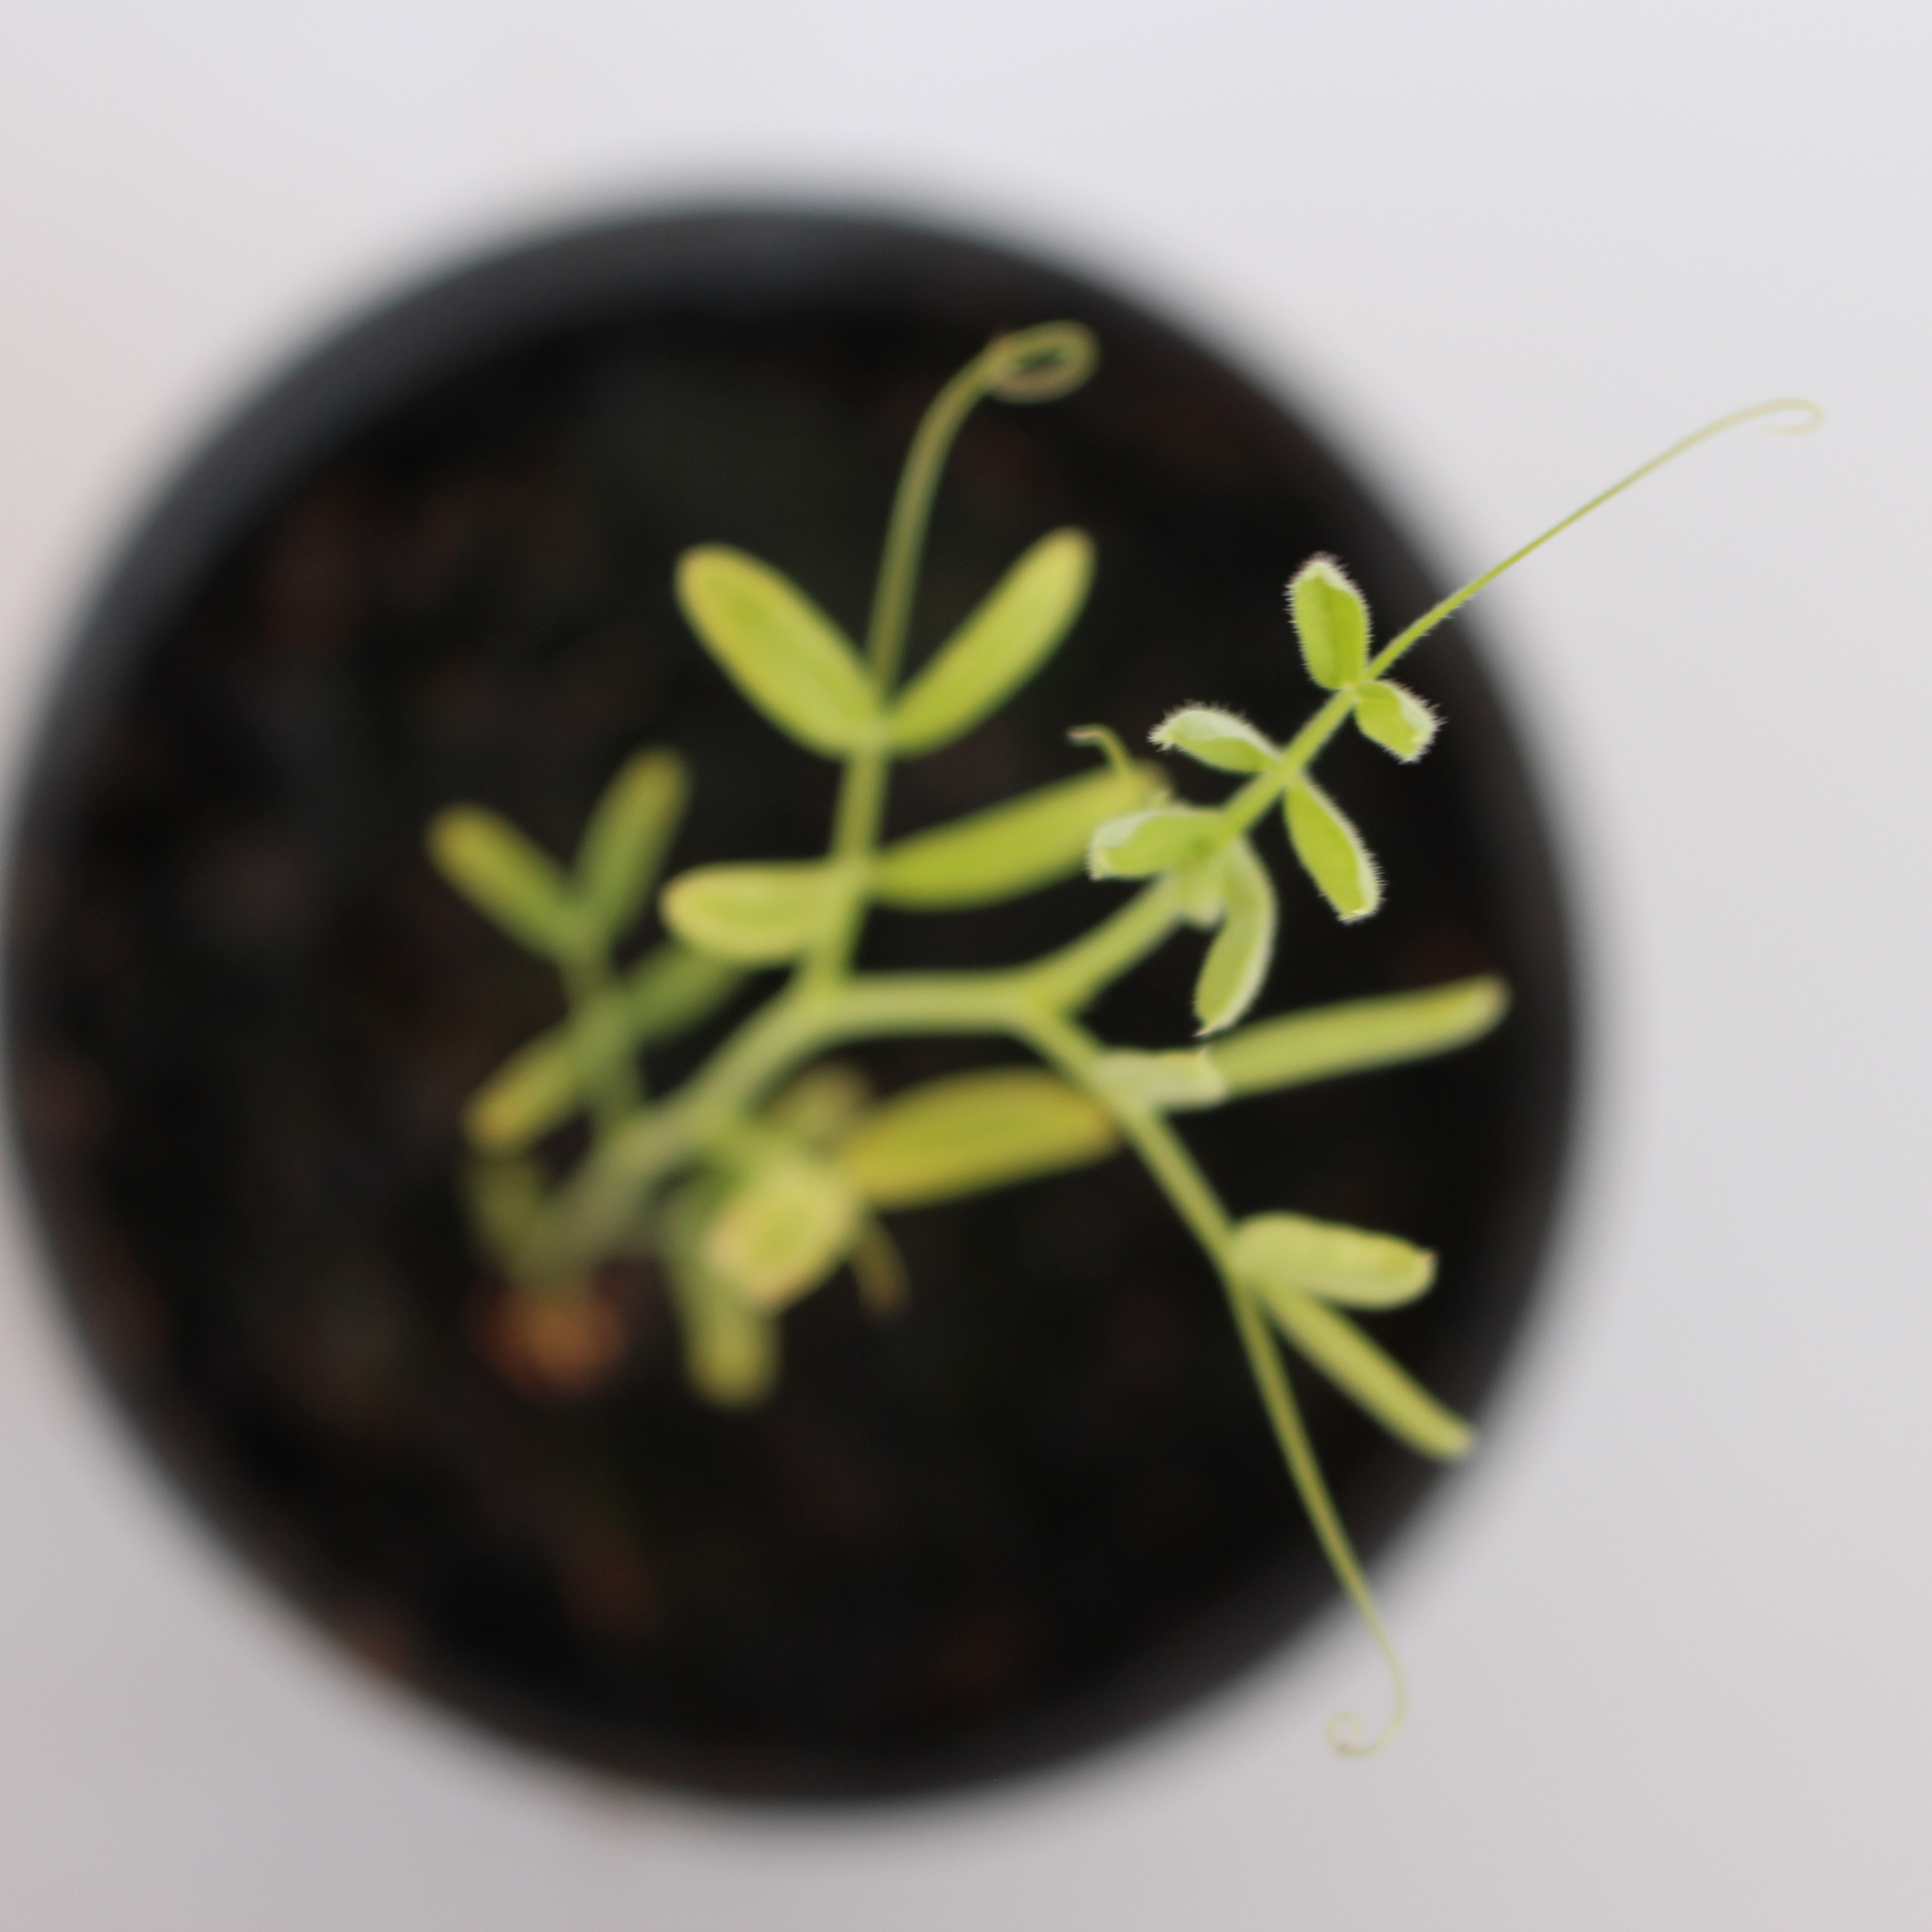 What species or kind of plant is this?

Vicia sativa
